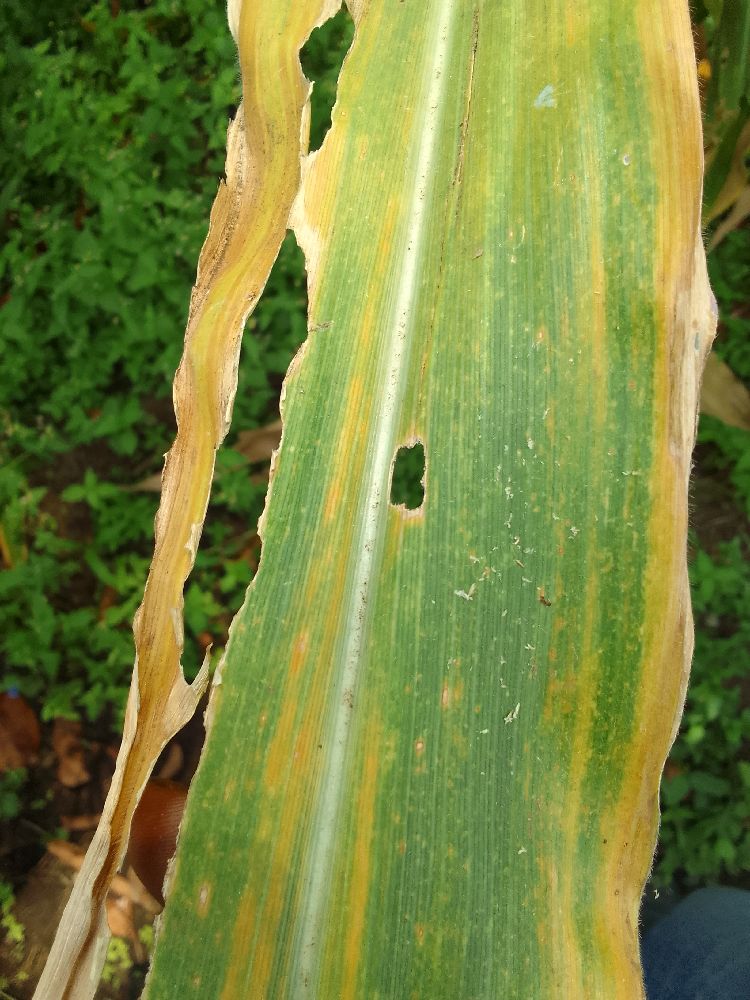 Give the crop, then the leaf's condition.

maize, maize lethal necrosis
